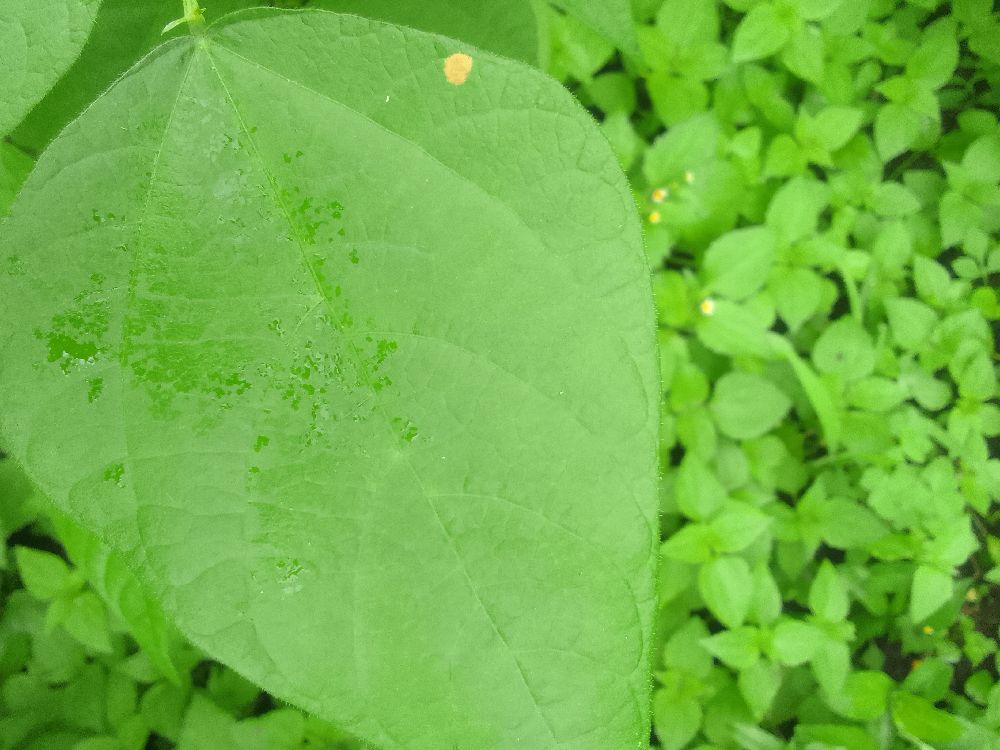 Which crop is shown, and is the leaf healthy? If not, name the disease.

common bean, healthy
